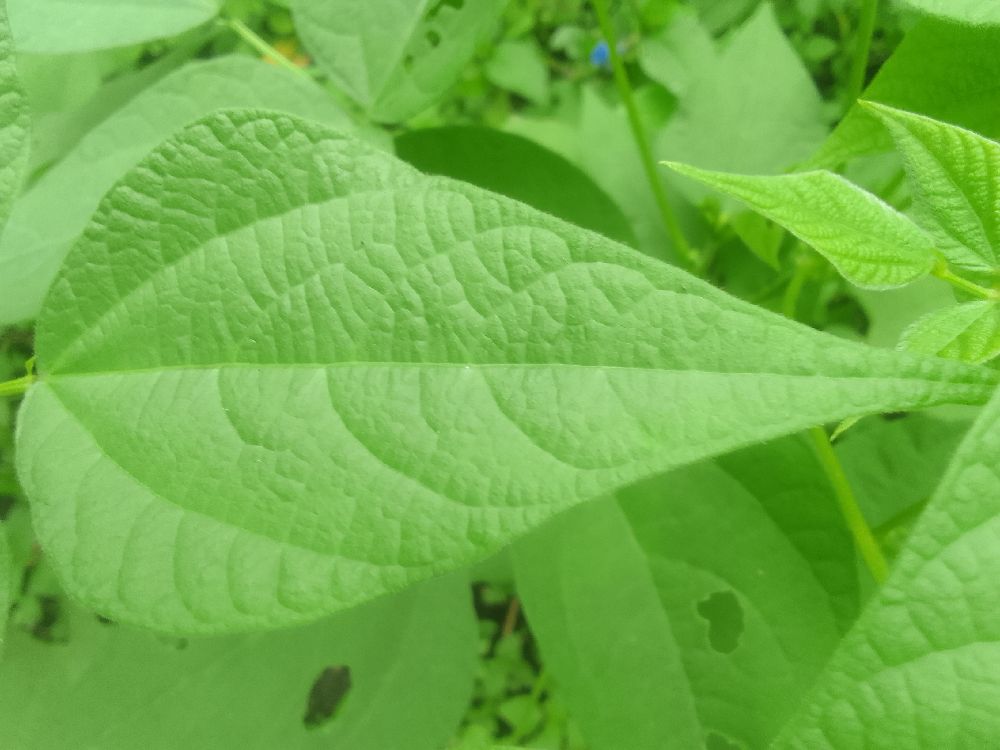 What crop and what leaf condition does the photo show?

common bean, healthy
